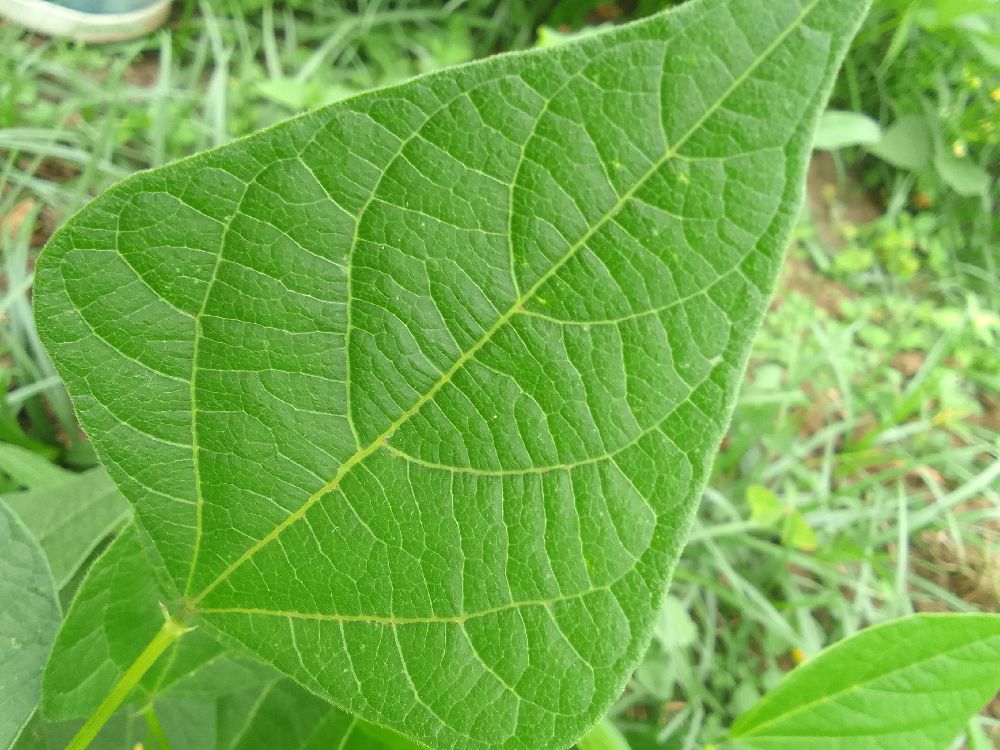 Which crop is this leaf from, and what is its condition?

common bean, healthy
